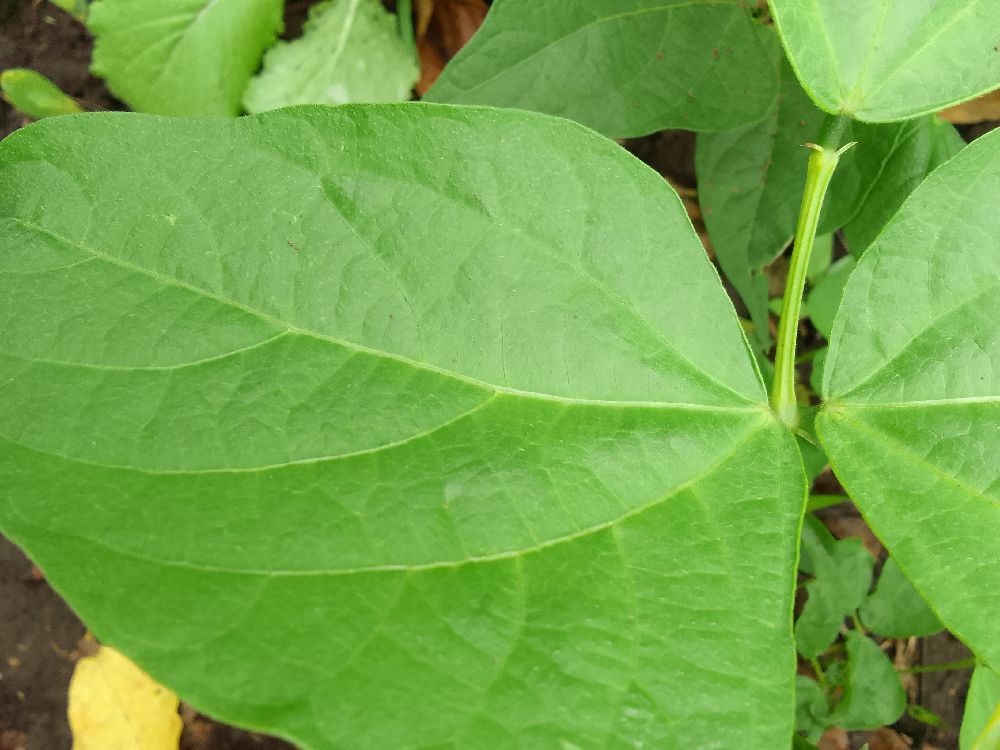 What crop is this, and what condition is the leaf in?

common bean, healthy
